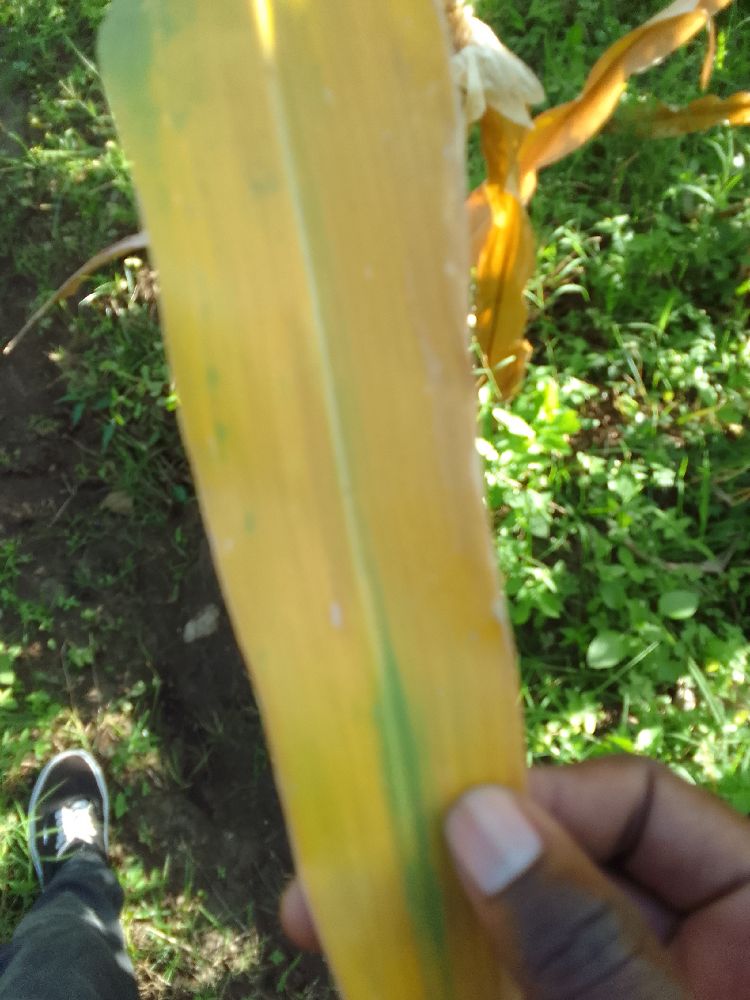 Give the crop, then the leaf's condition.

maize, maize lethal necrosis
